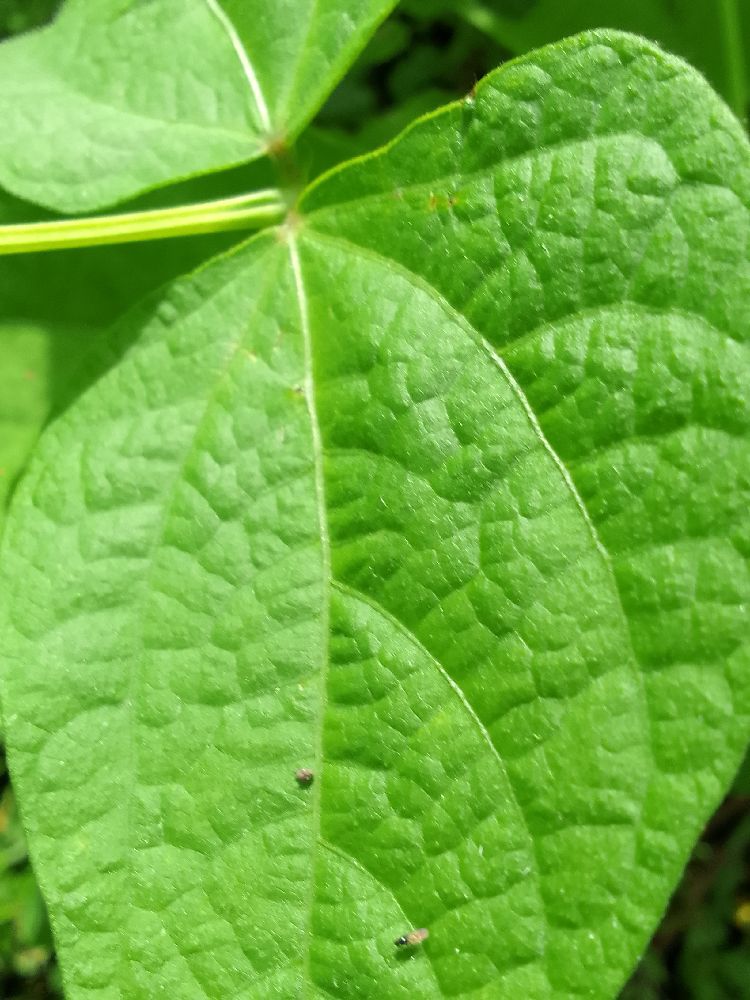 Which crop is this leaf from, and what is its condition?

common bean, healthy
